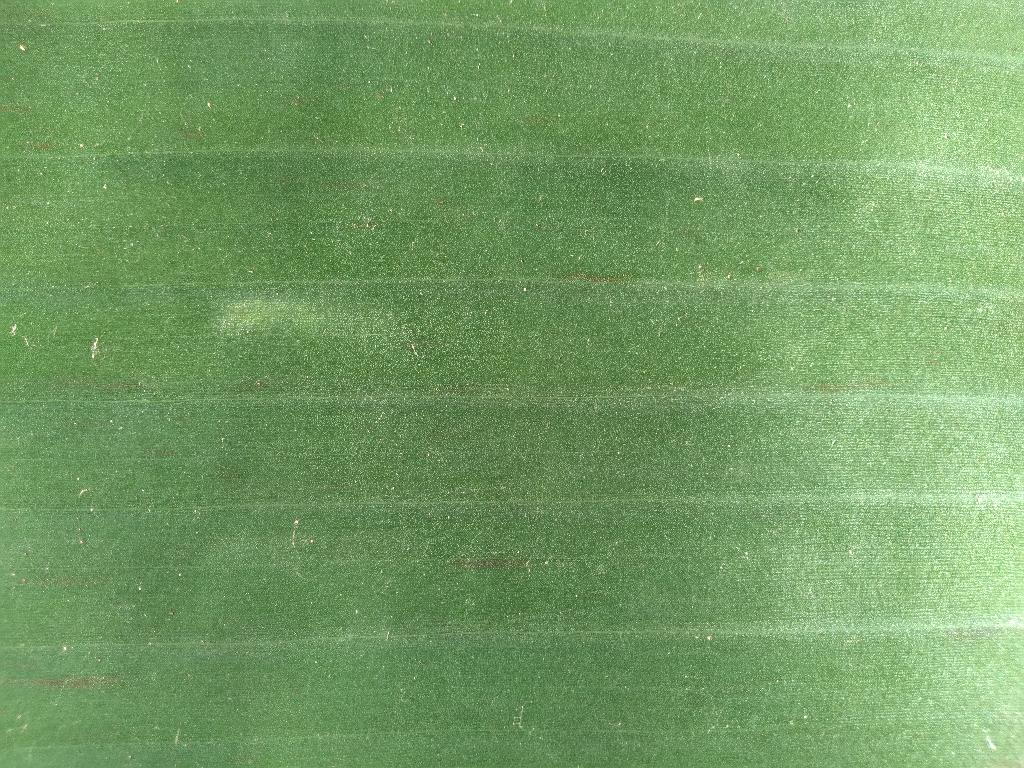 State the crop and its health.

banana, healthy
